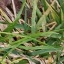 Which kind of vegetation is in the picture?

grass
